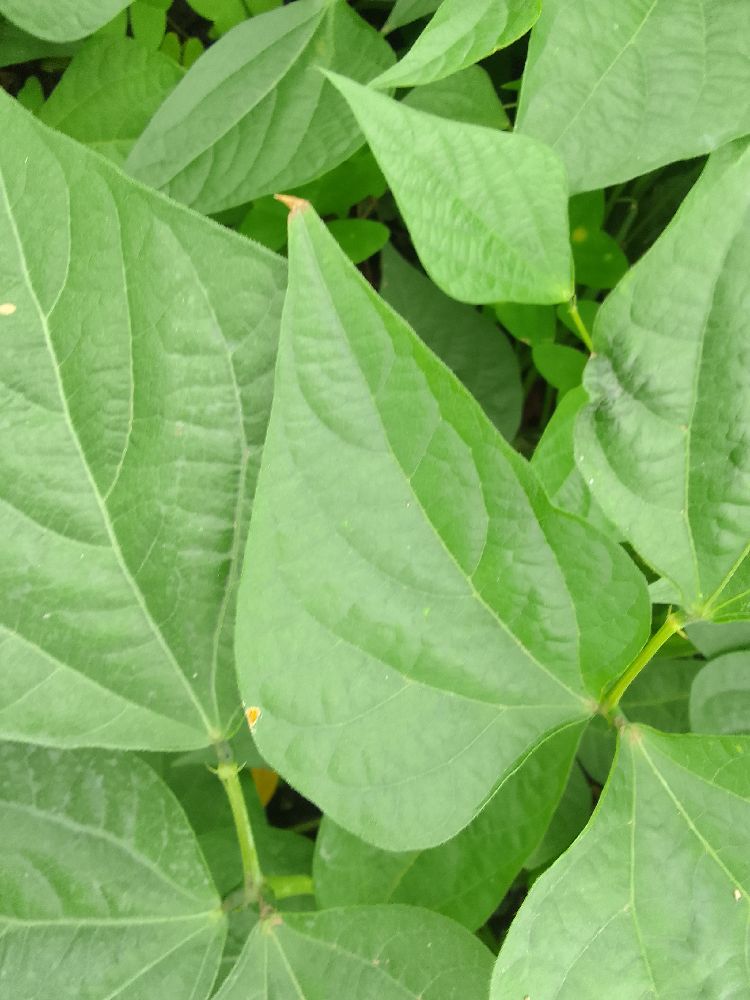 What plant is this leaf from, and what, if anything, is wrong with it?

common bean, healthy
